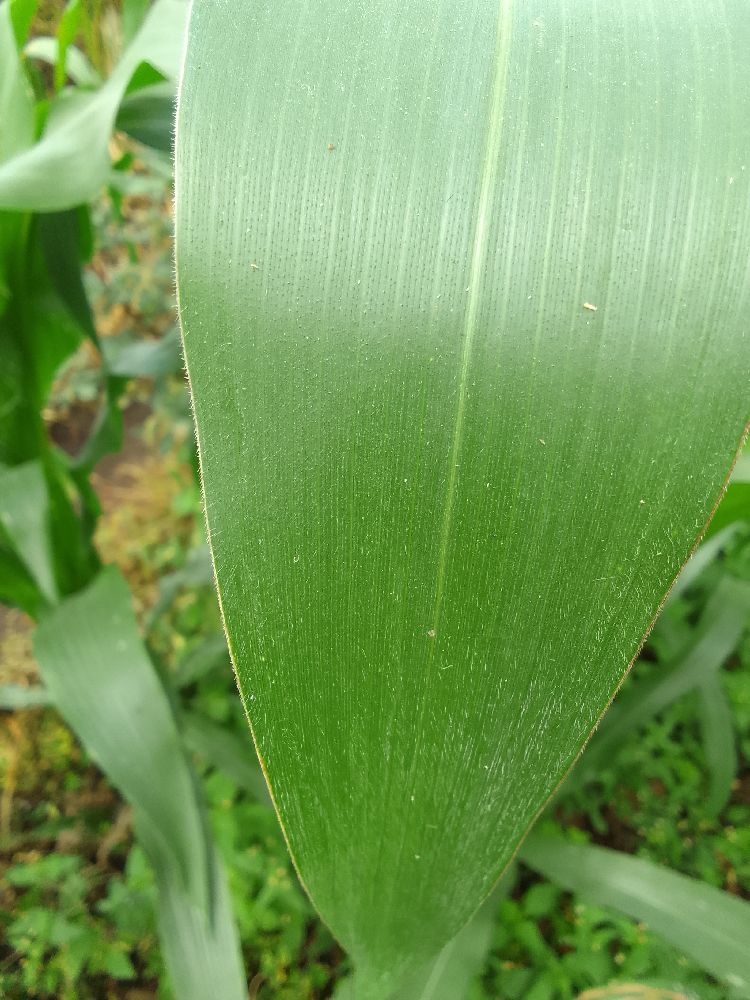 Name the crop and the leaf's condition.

maize, healthy
